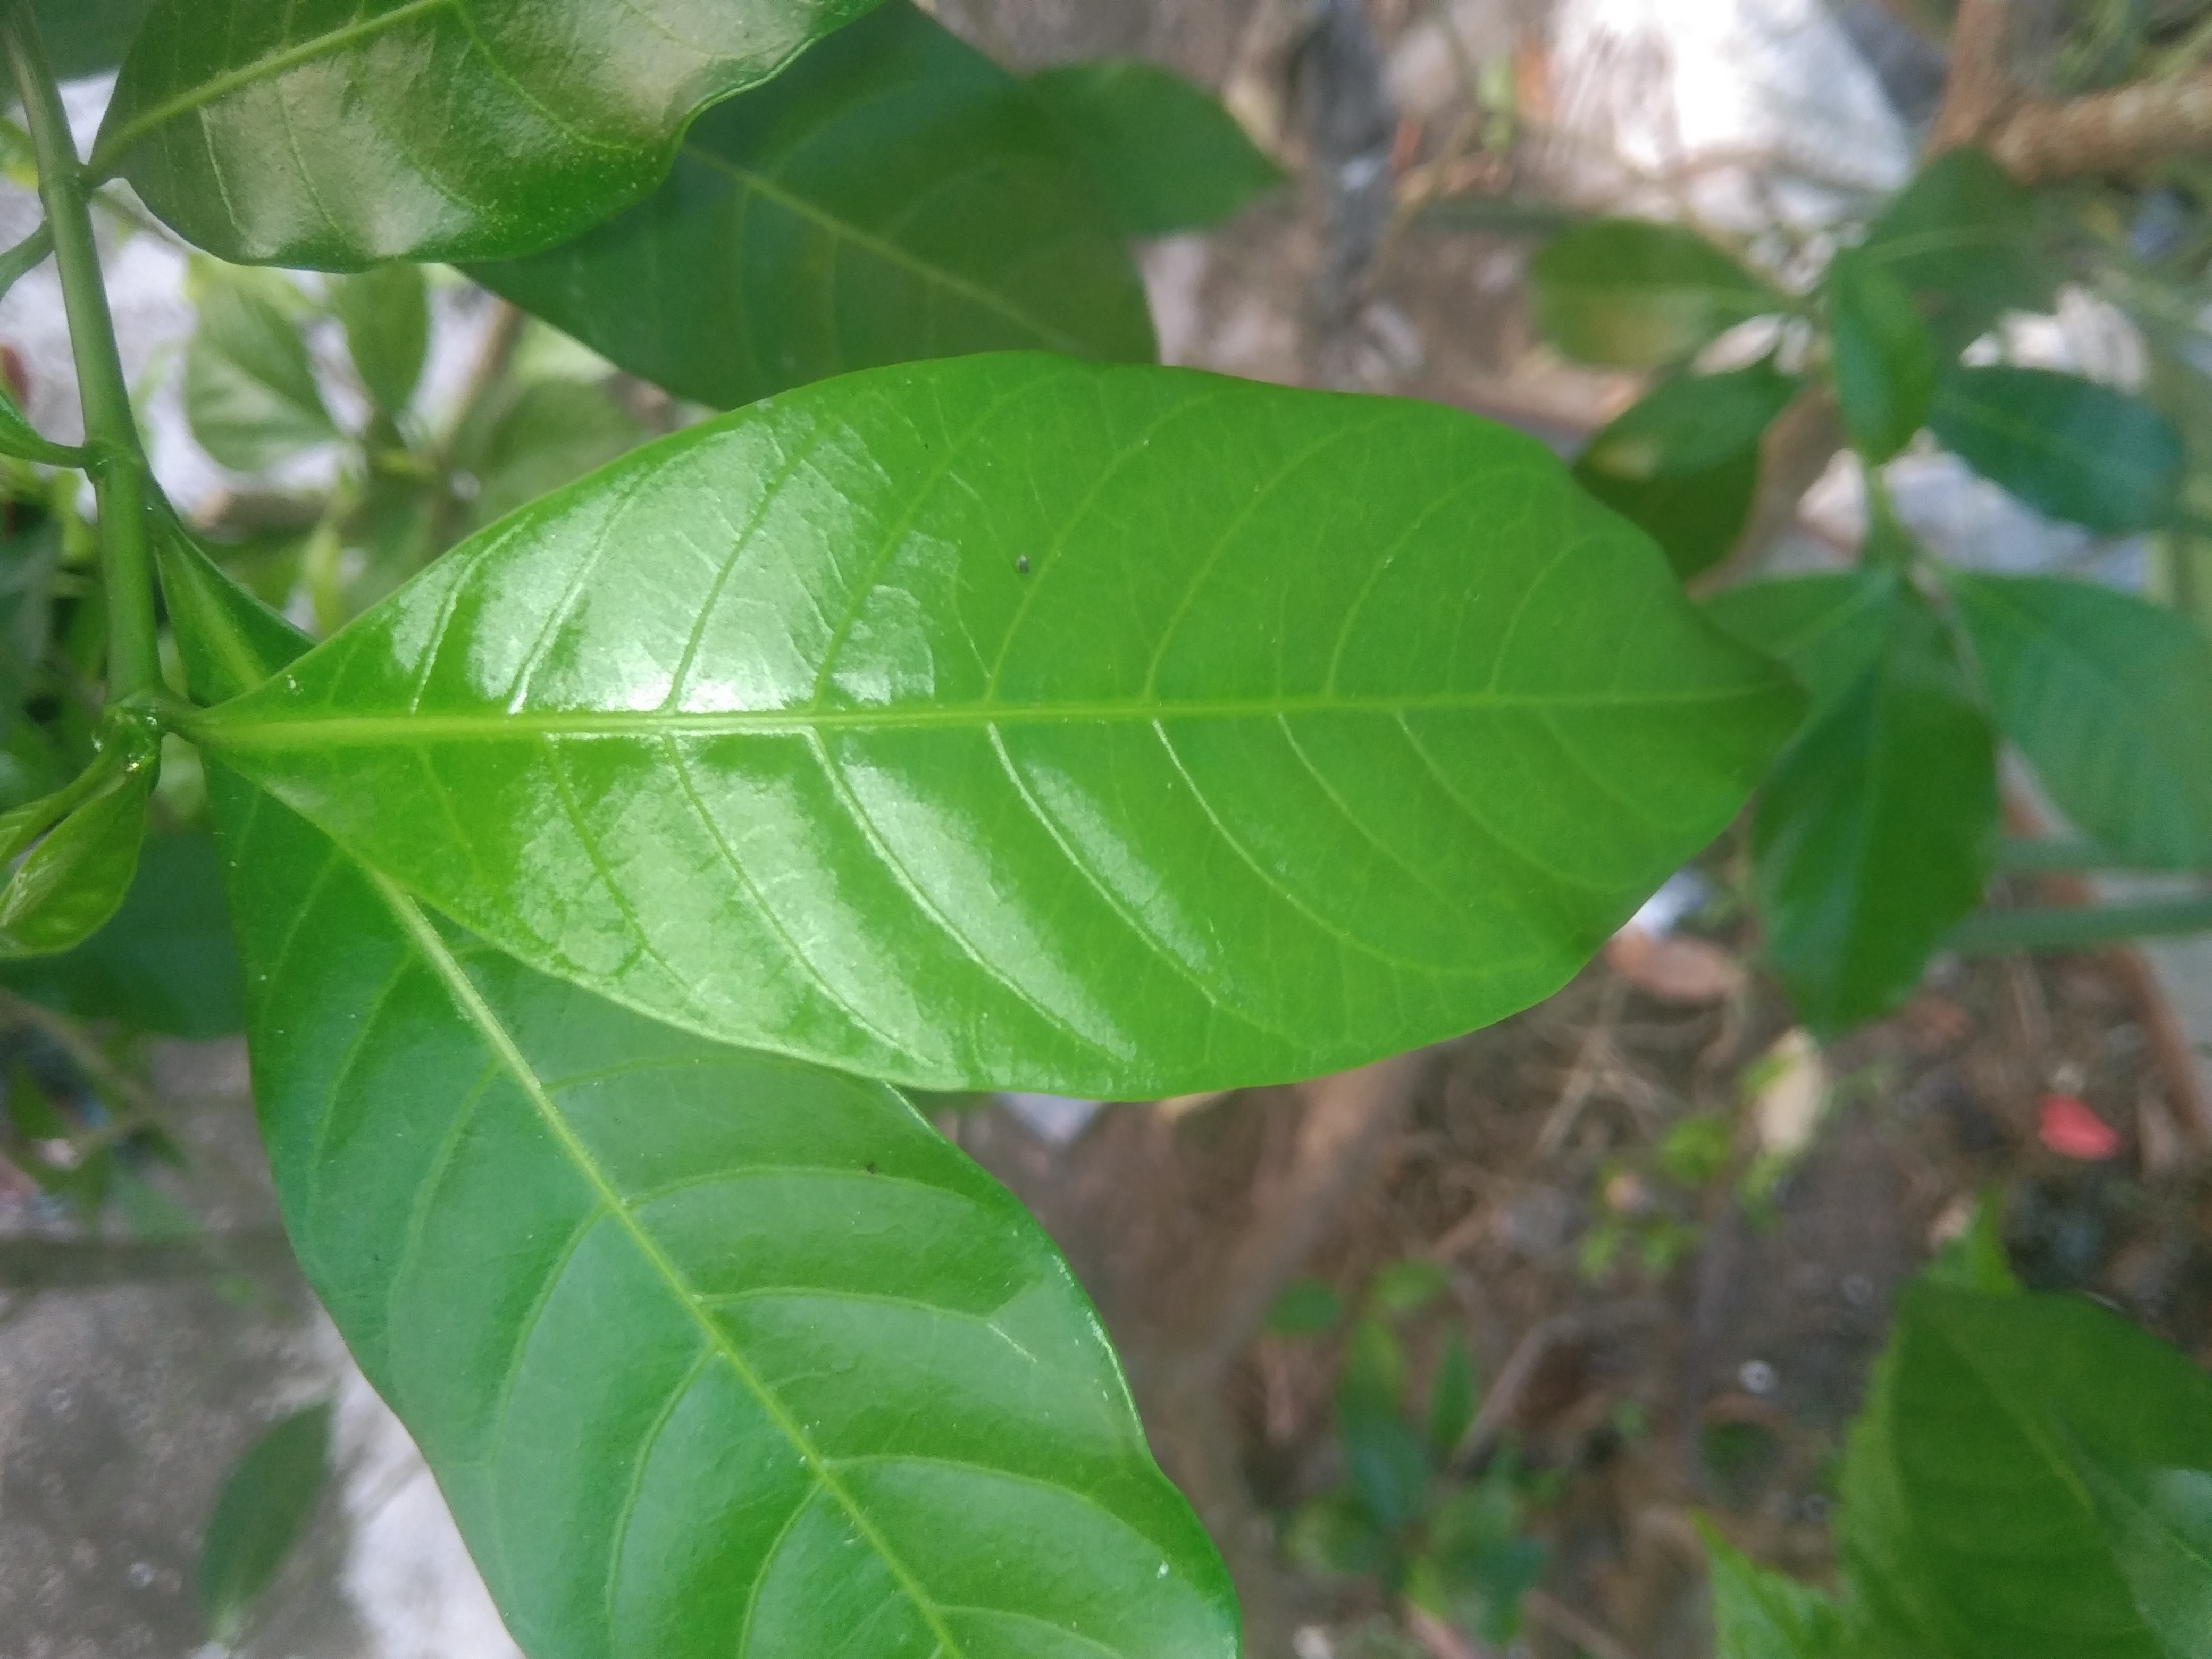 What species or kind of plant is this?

togor
